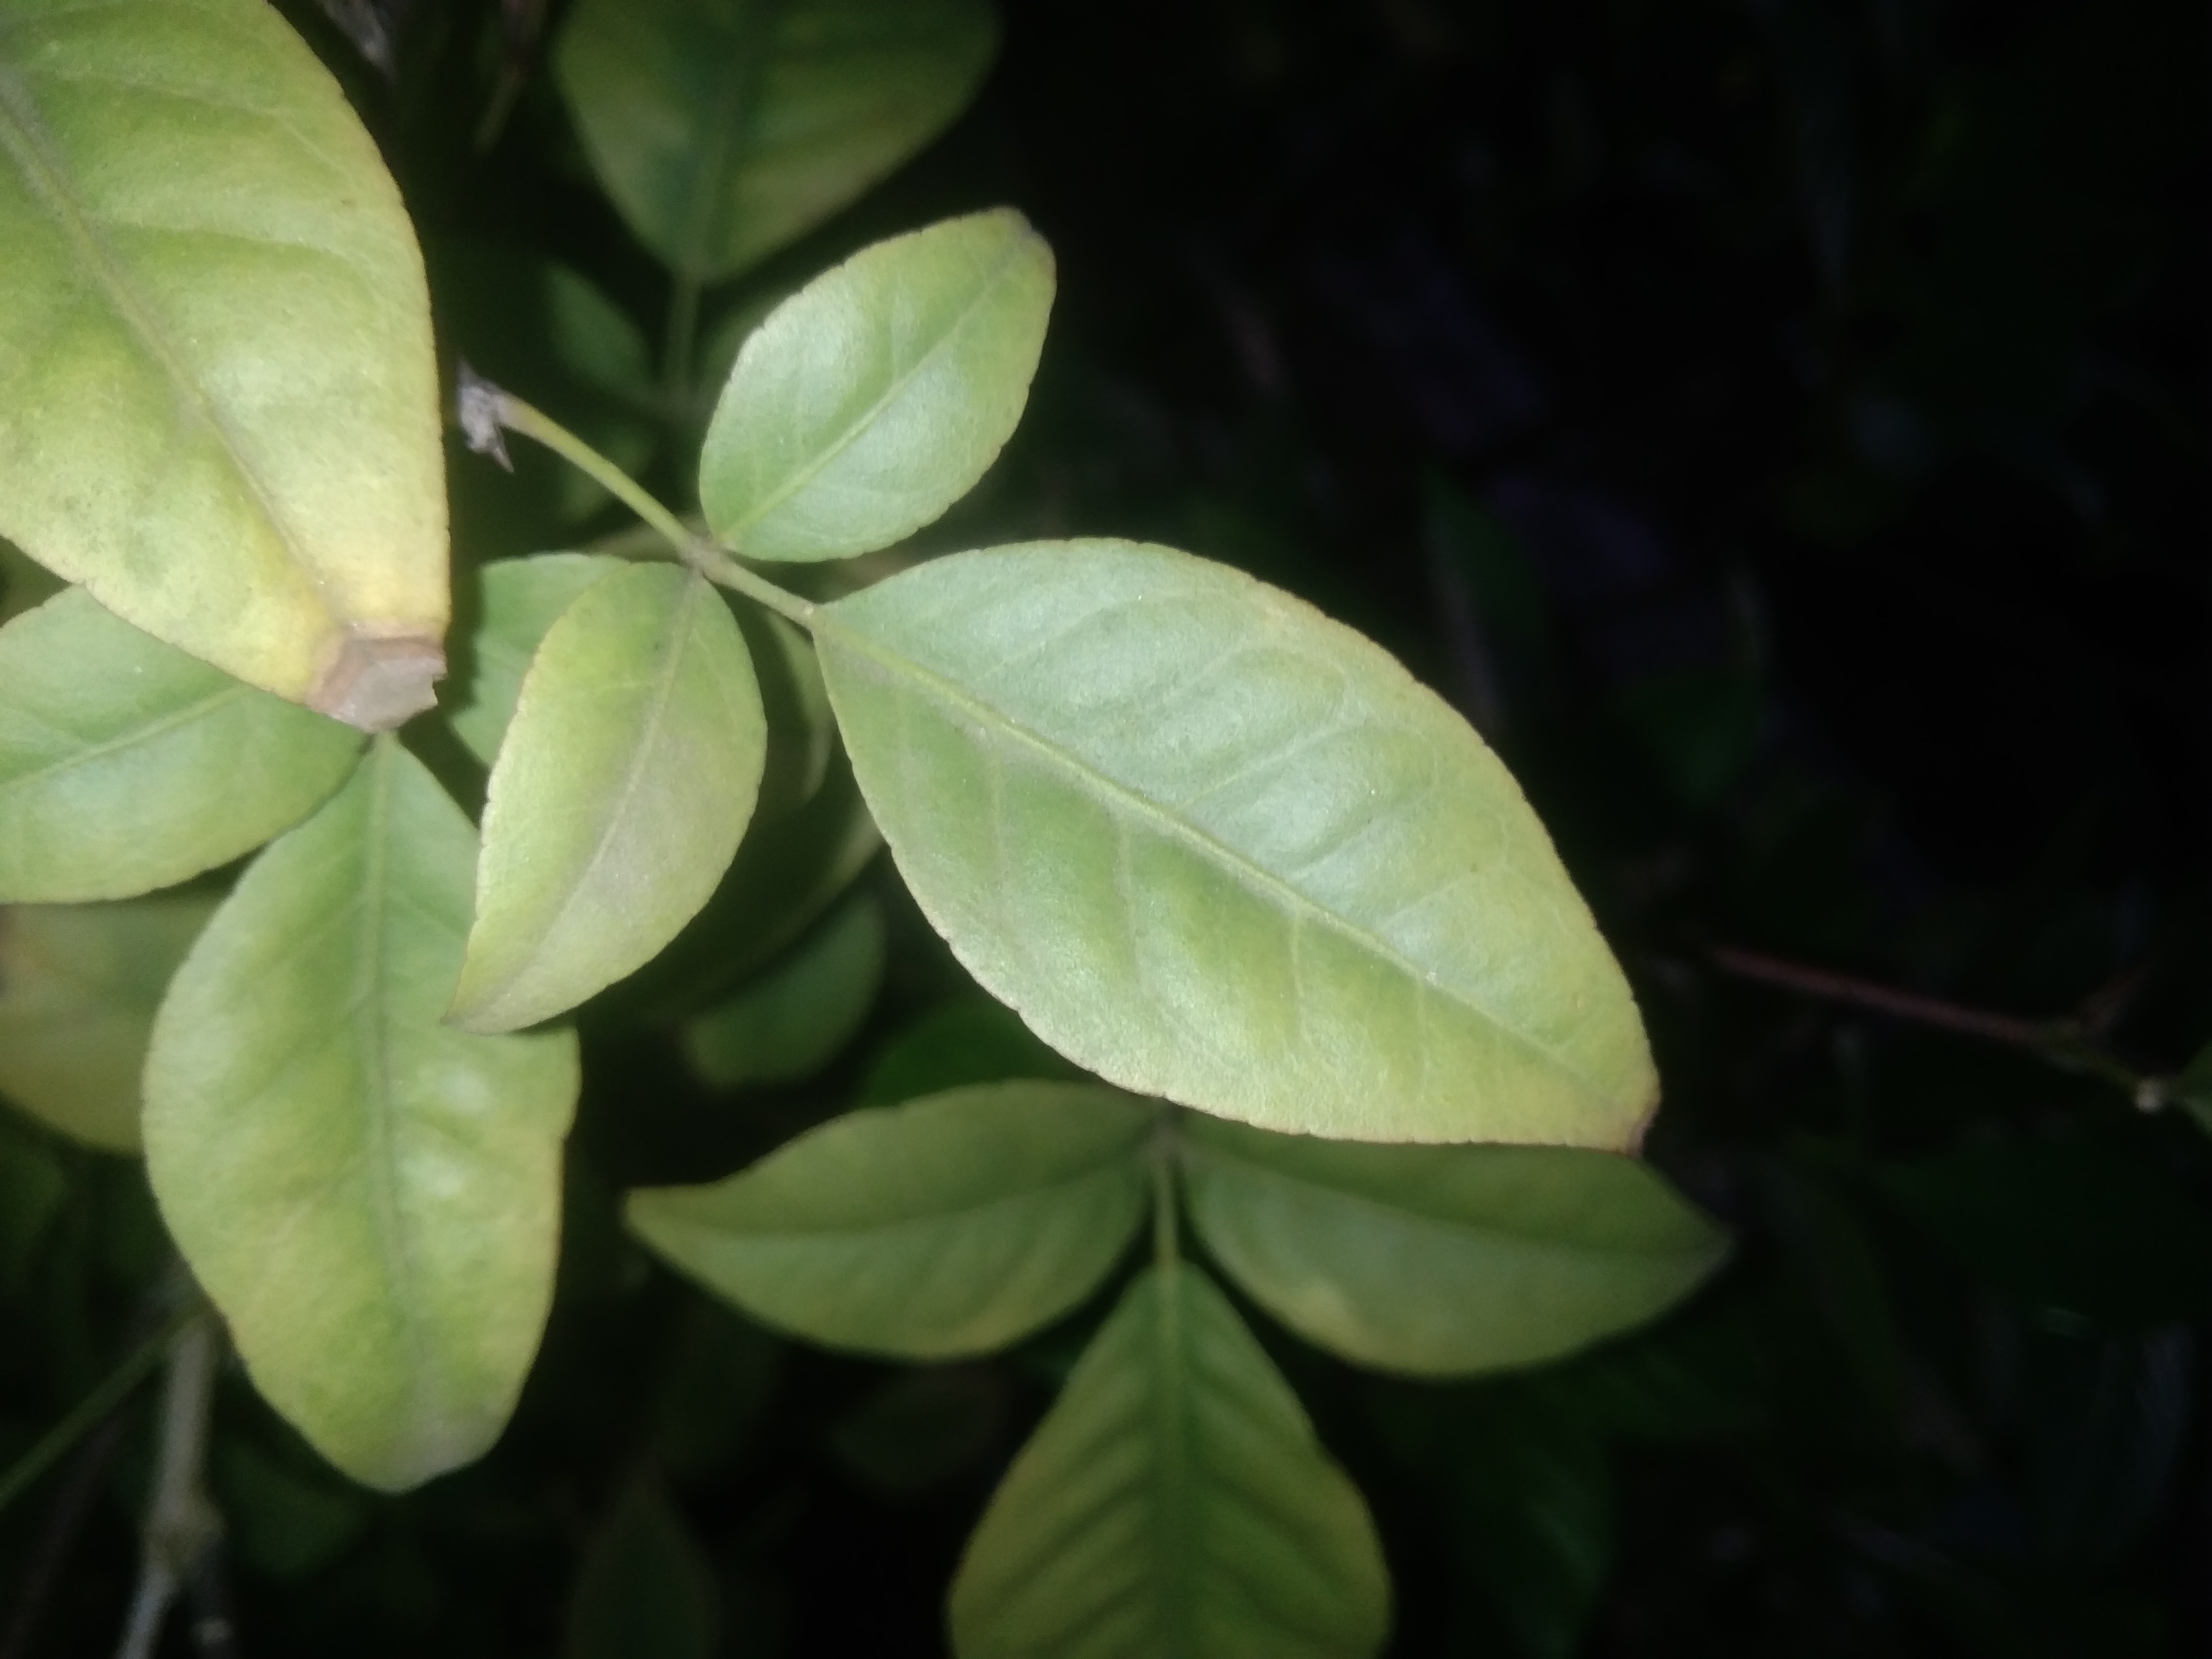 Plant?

wood apple
